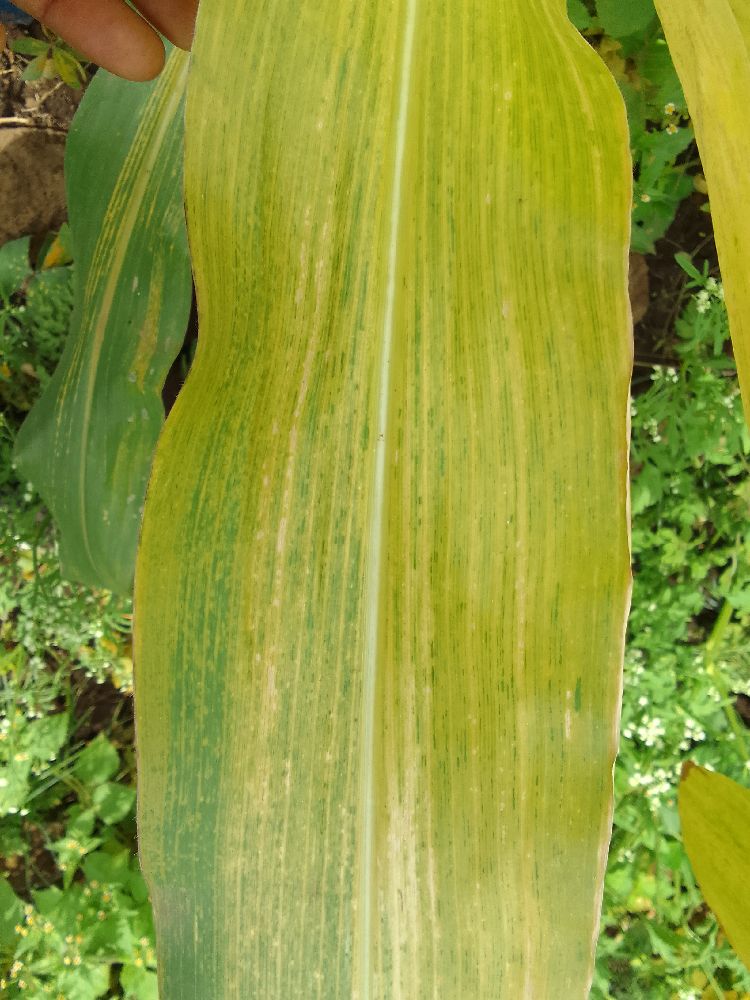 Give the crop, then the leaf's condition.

maize, maize lethal necrosis
